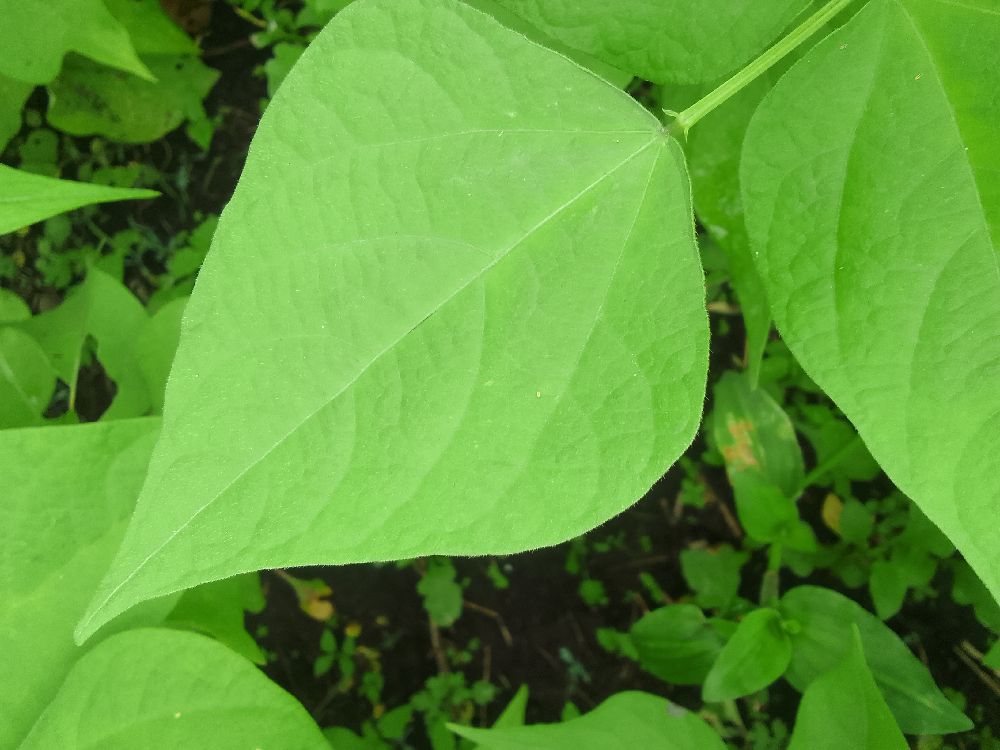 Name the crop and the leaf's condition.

common bean, healthy
